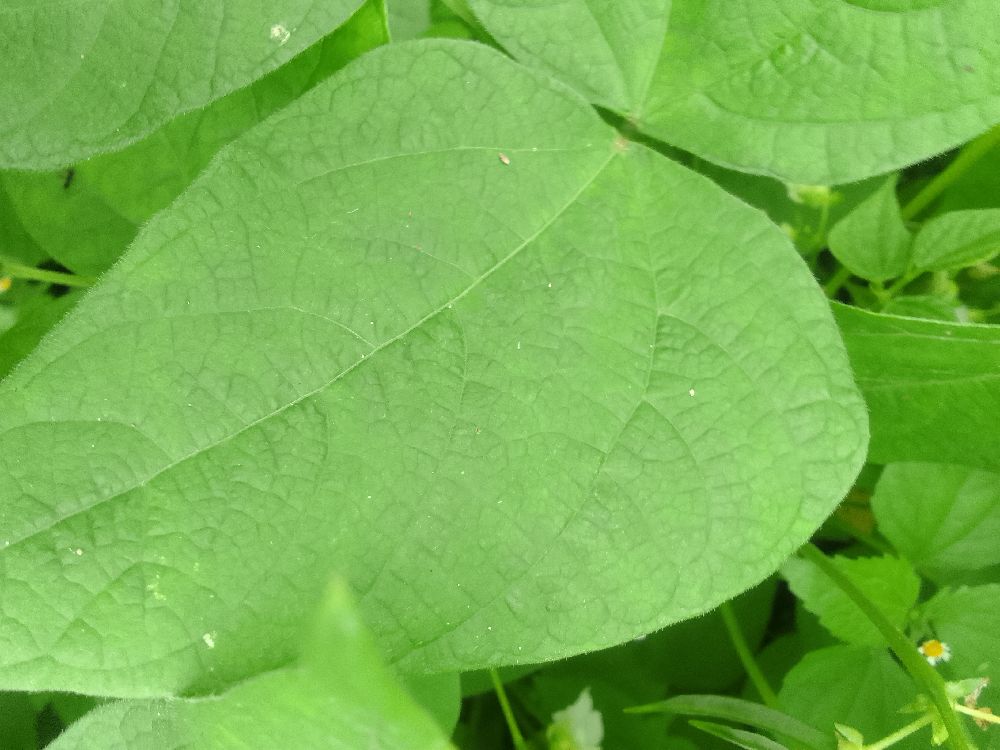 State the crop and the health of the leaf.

common bean, healthy
